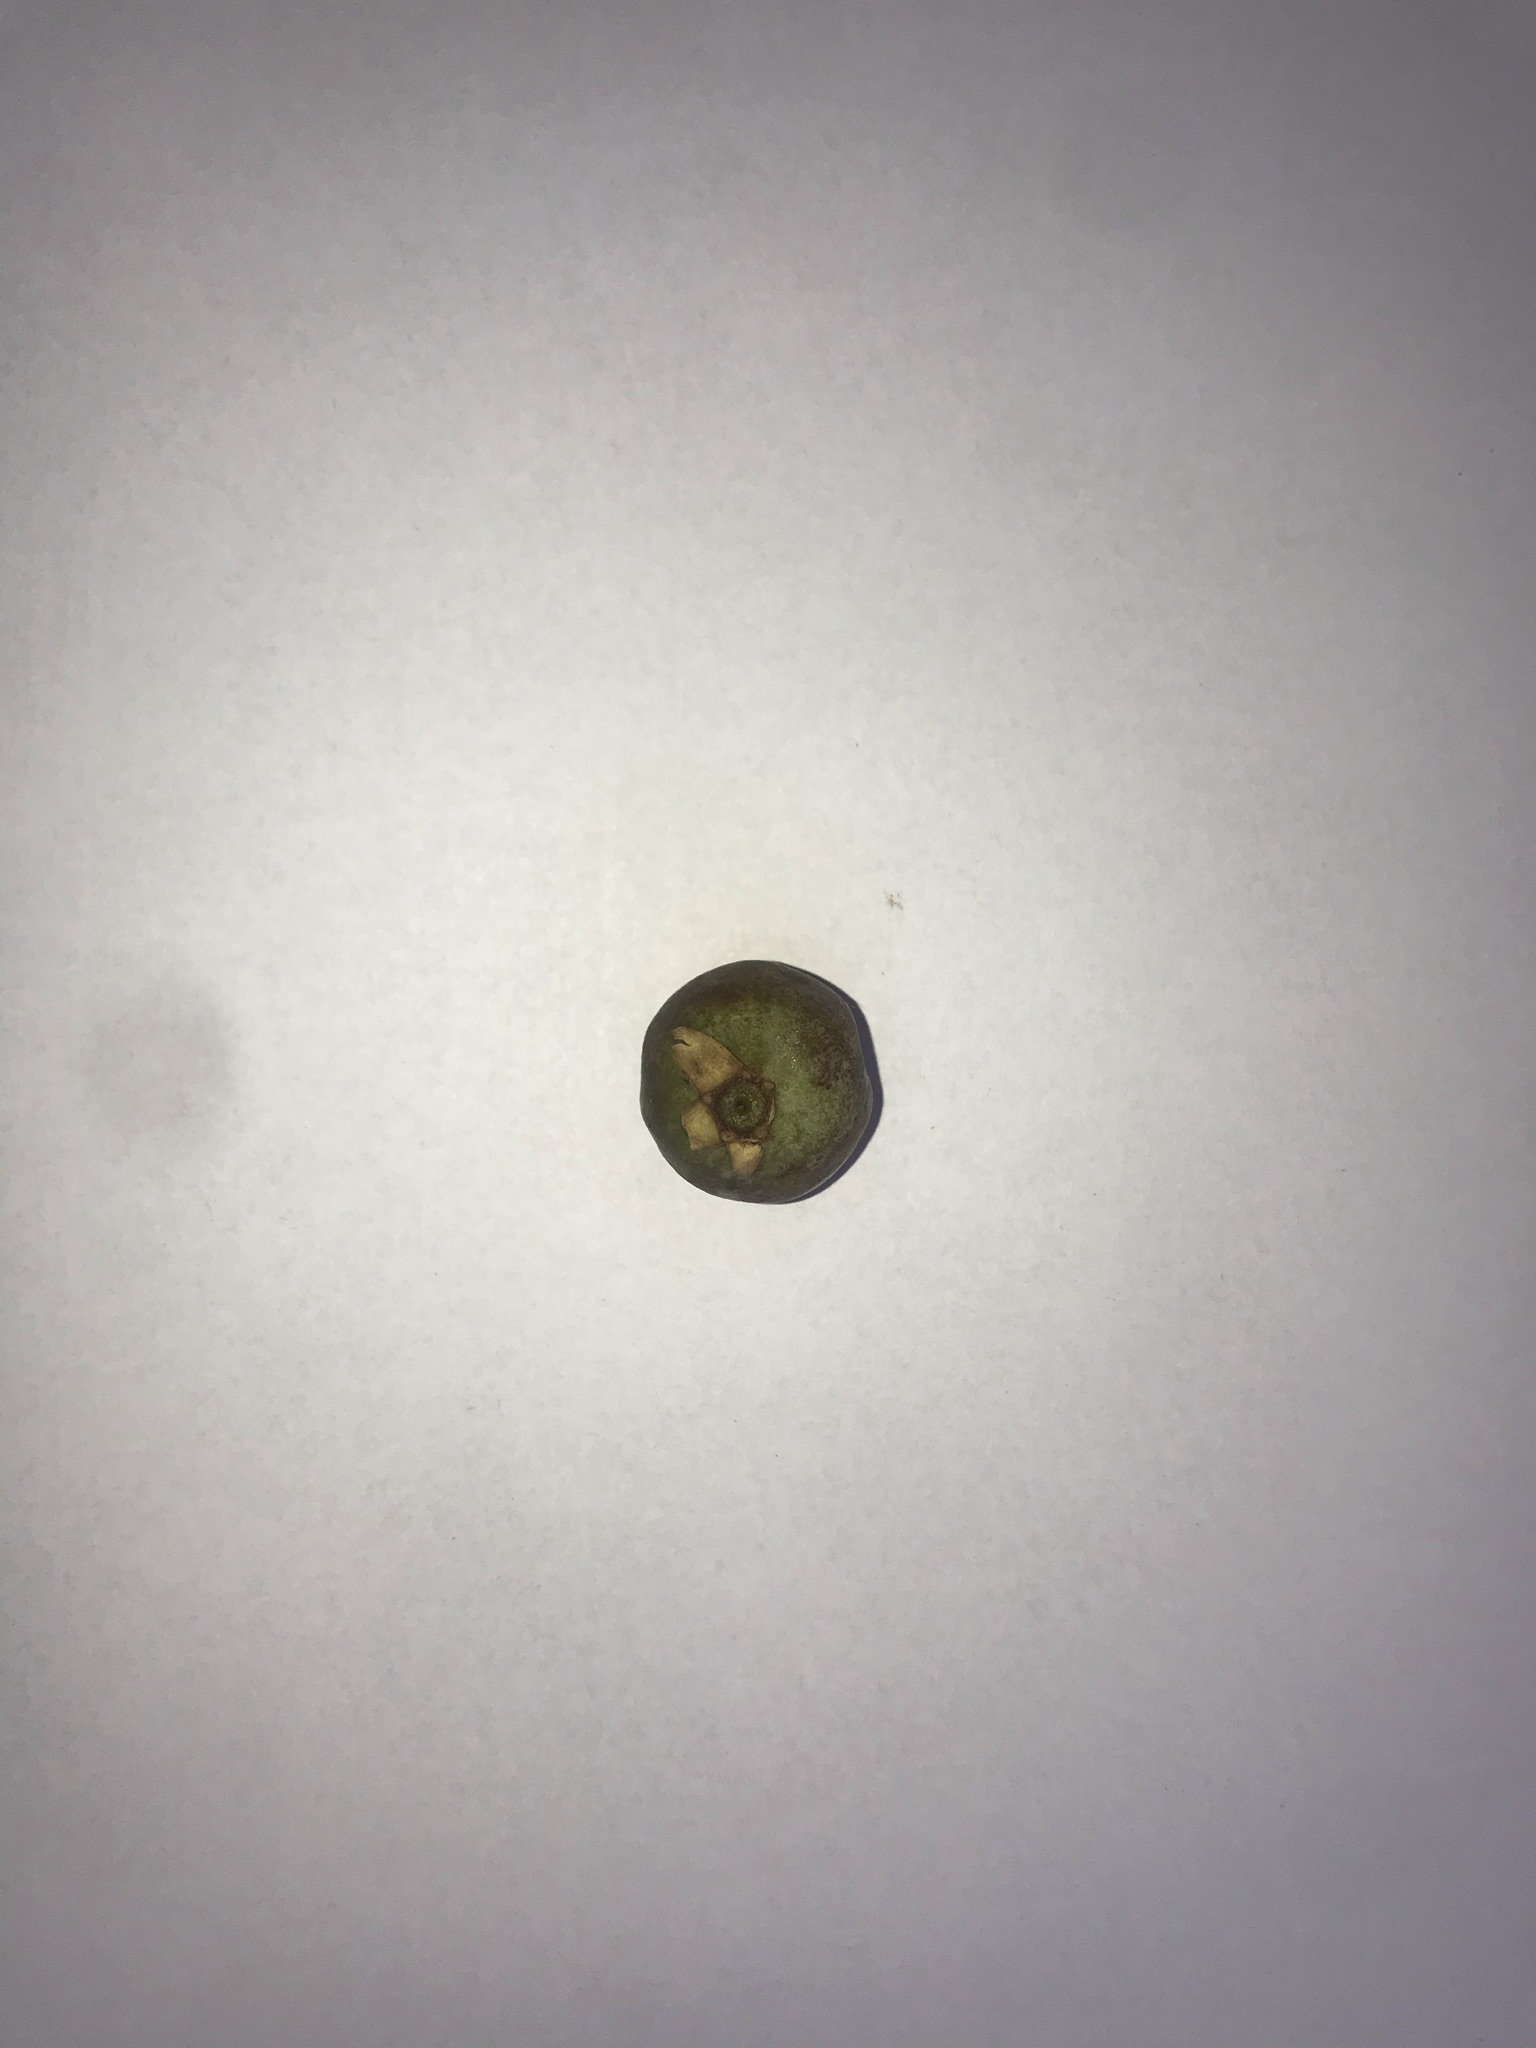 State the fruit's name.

gabiroba
